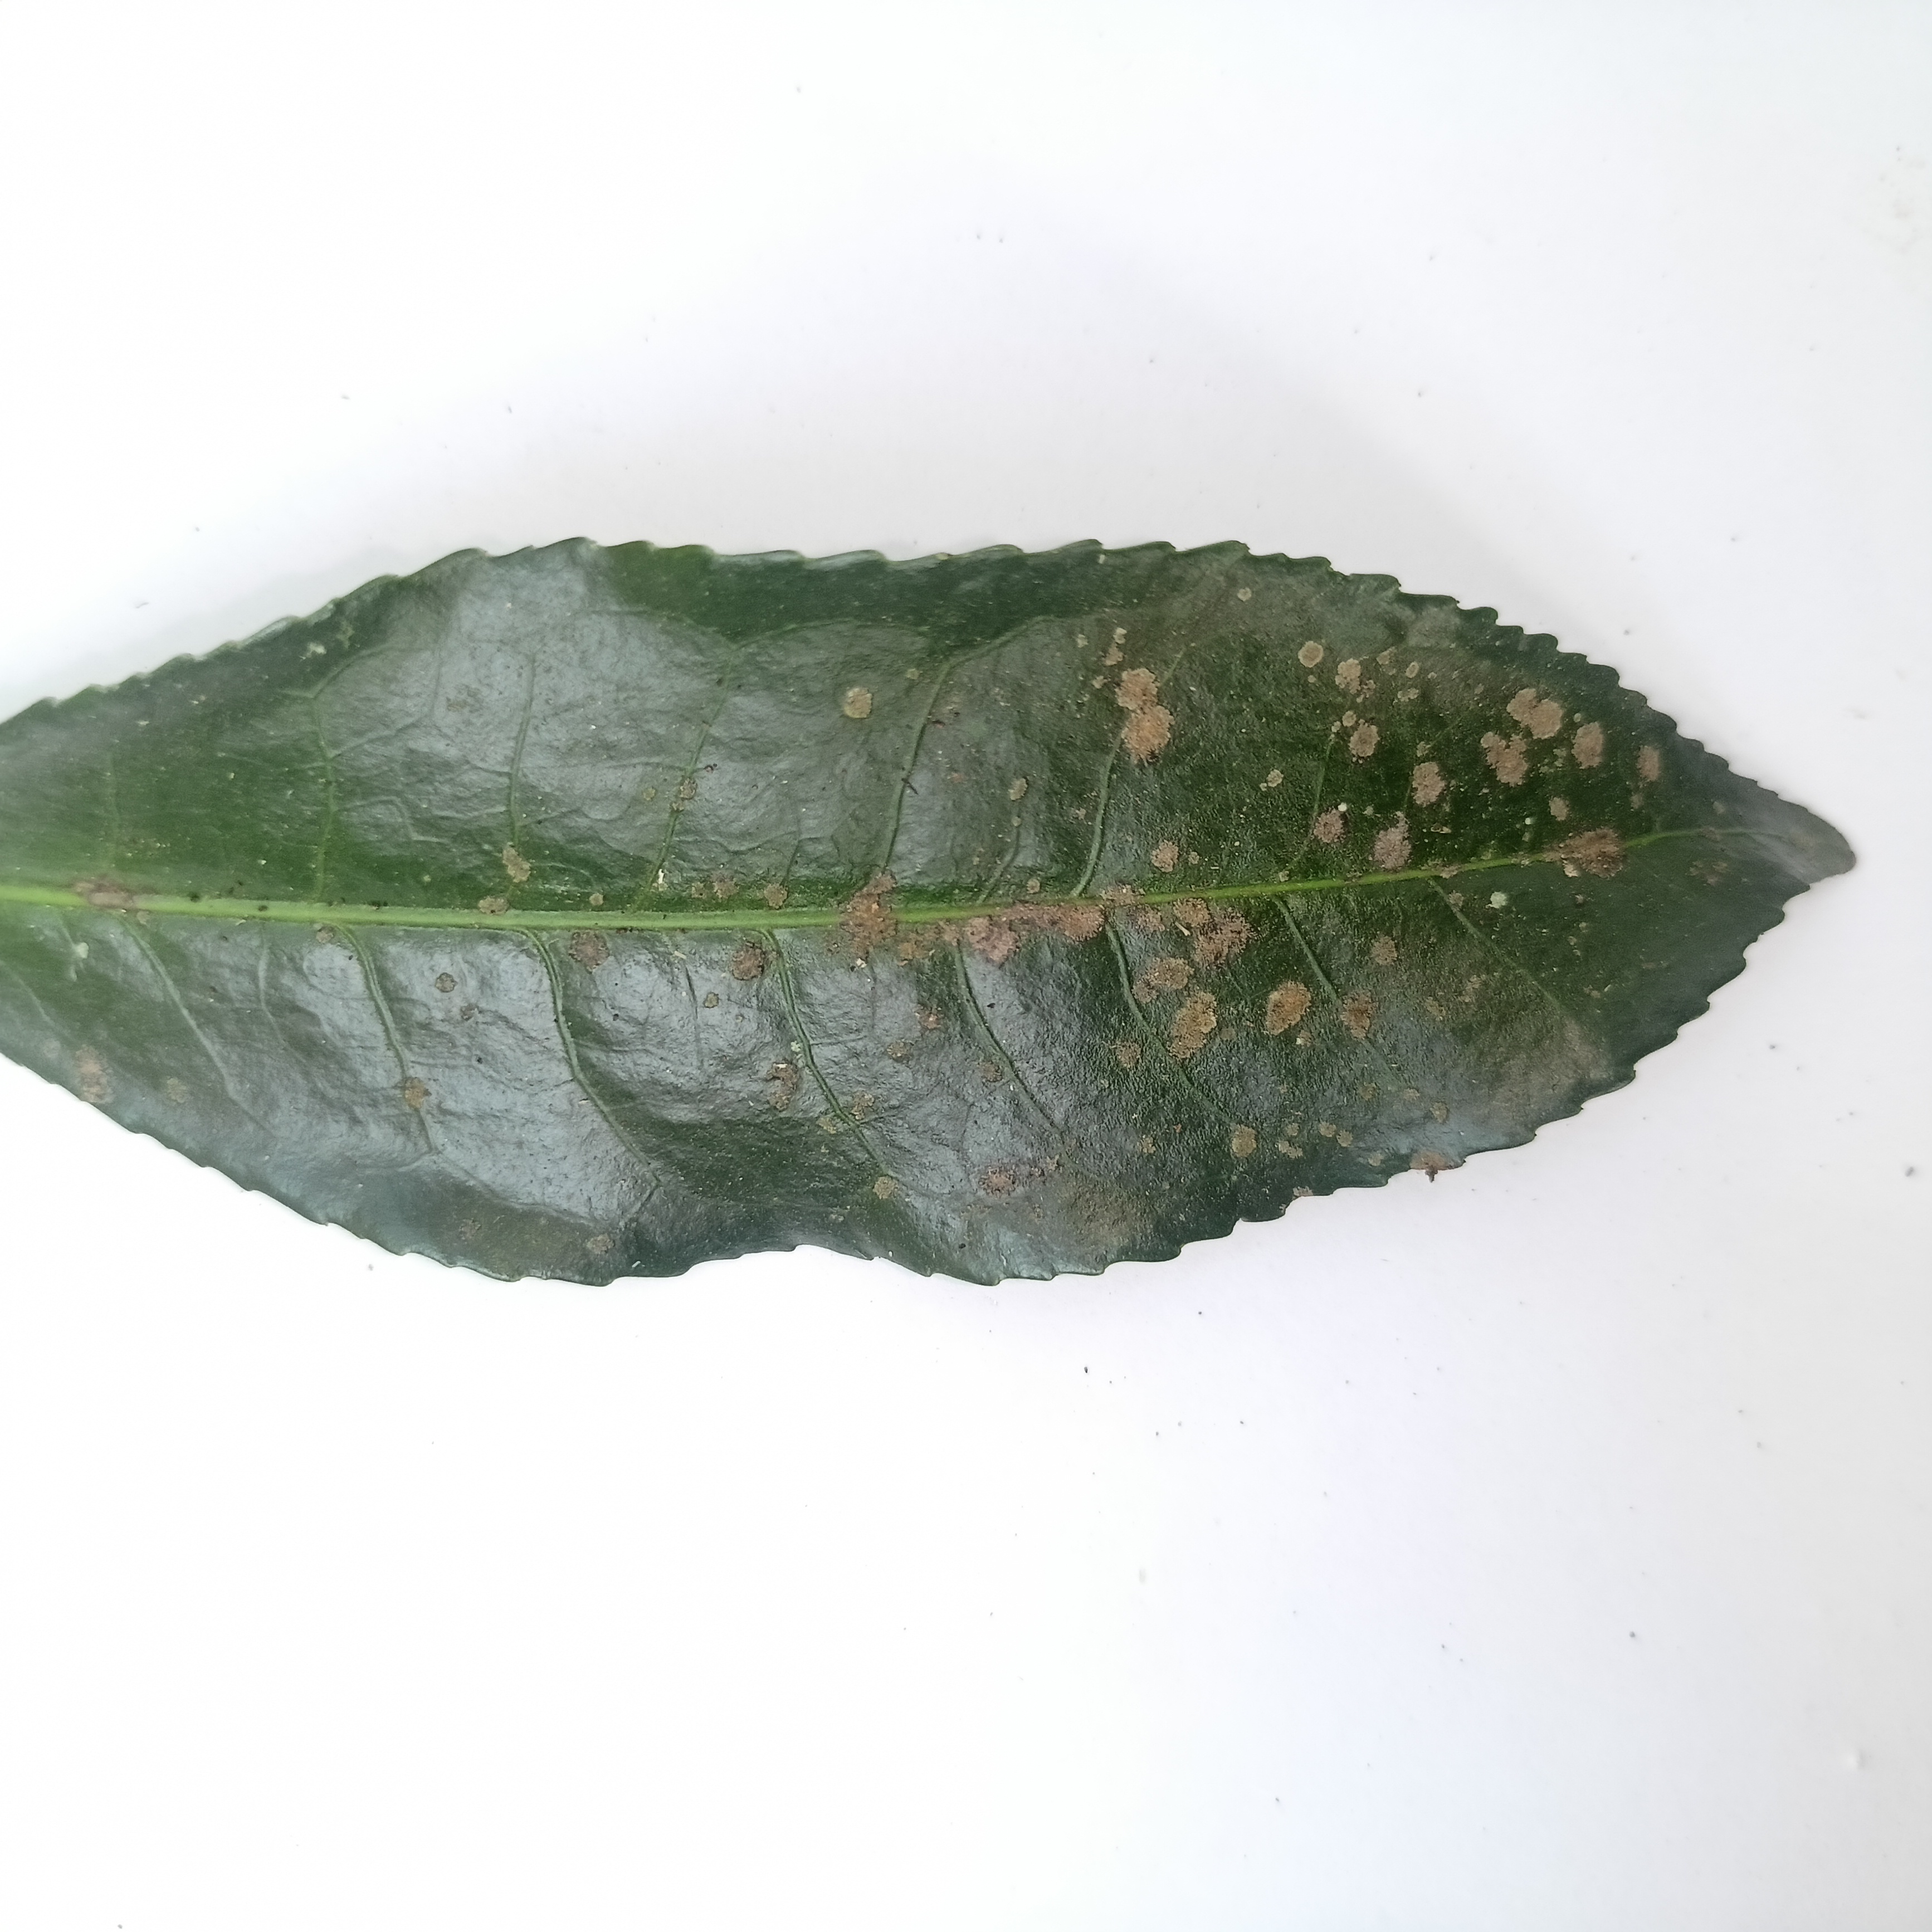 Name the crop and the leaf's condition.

tea, algal leaf
